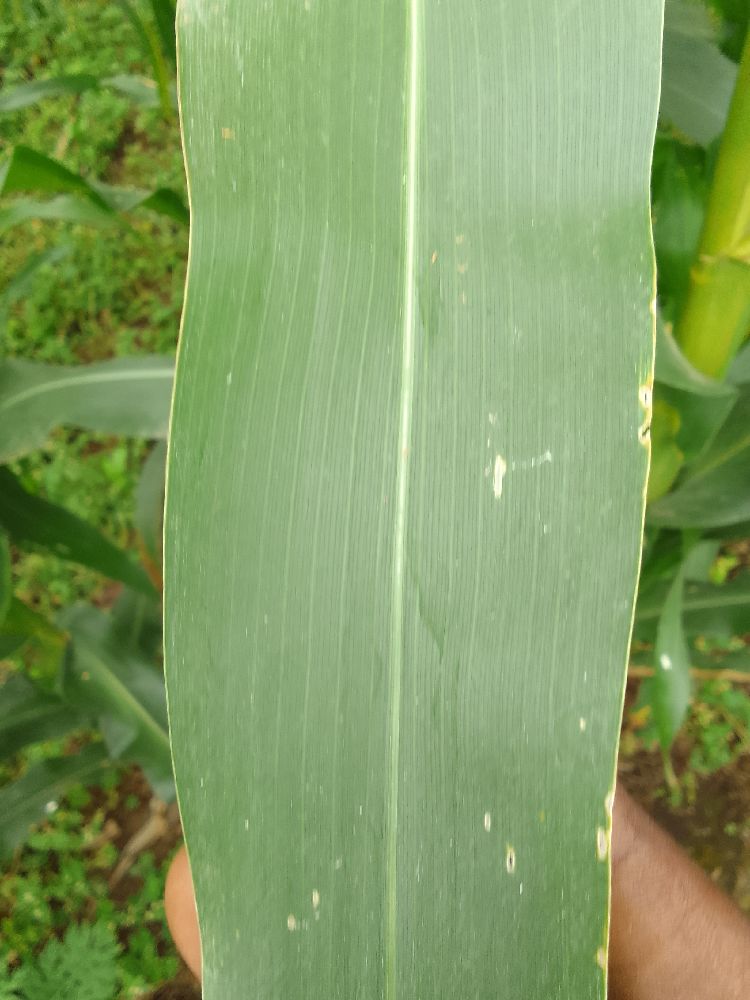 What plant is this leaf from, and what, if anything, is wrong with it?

maize, healthy
